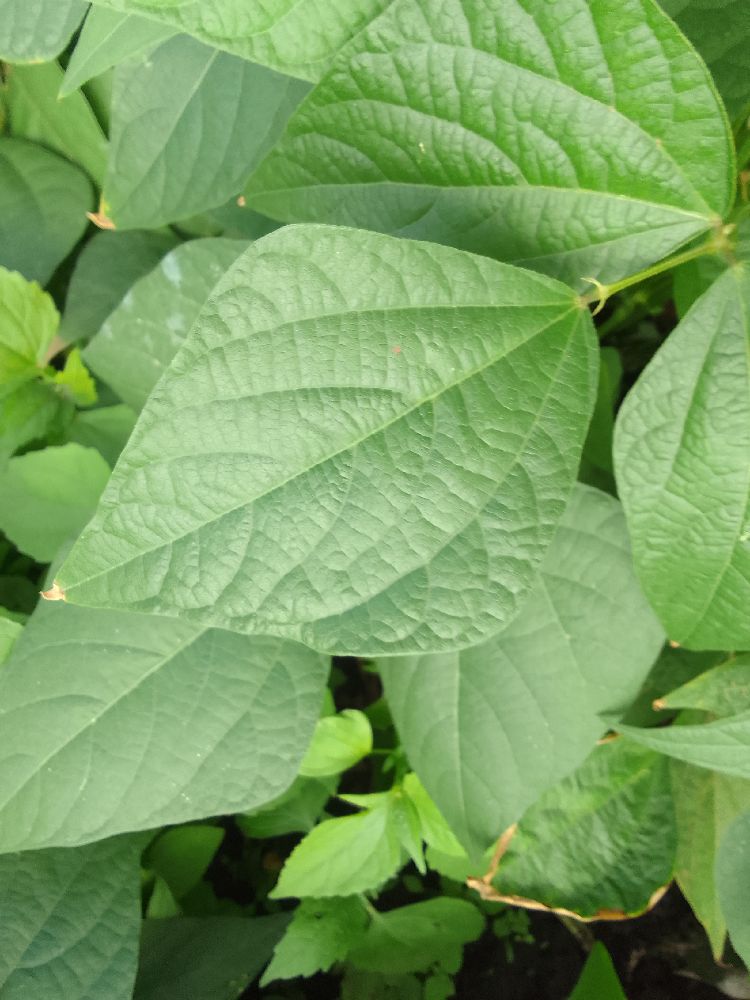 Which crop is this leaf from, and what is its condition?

common bean, healthy
